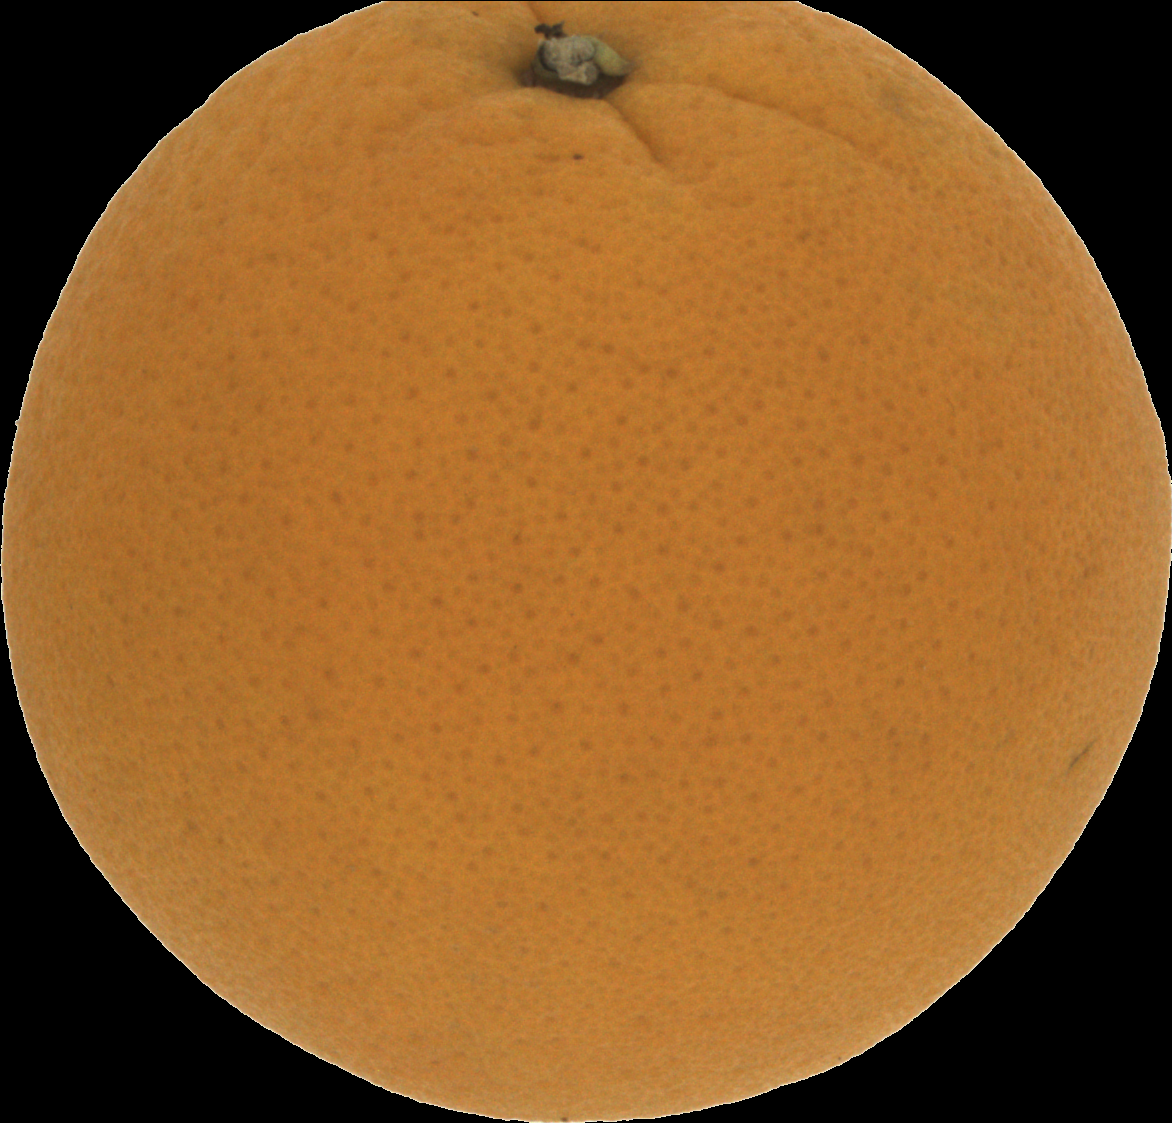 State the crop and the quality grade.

orange, good
